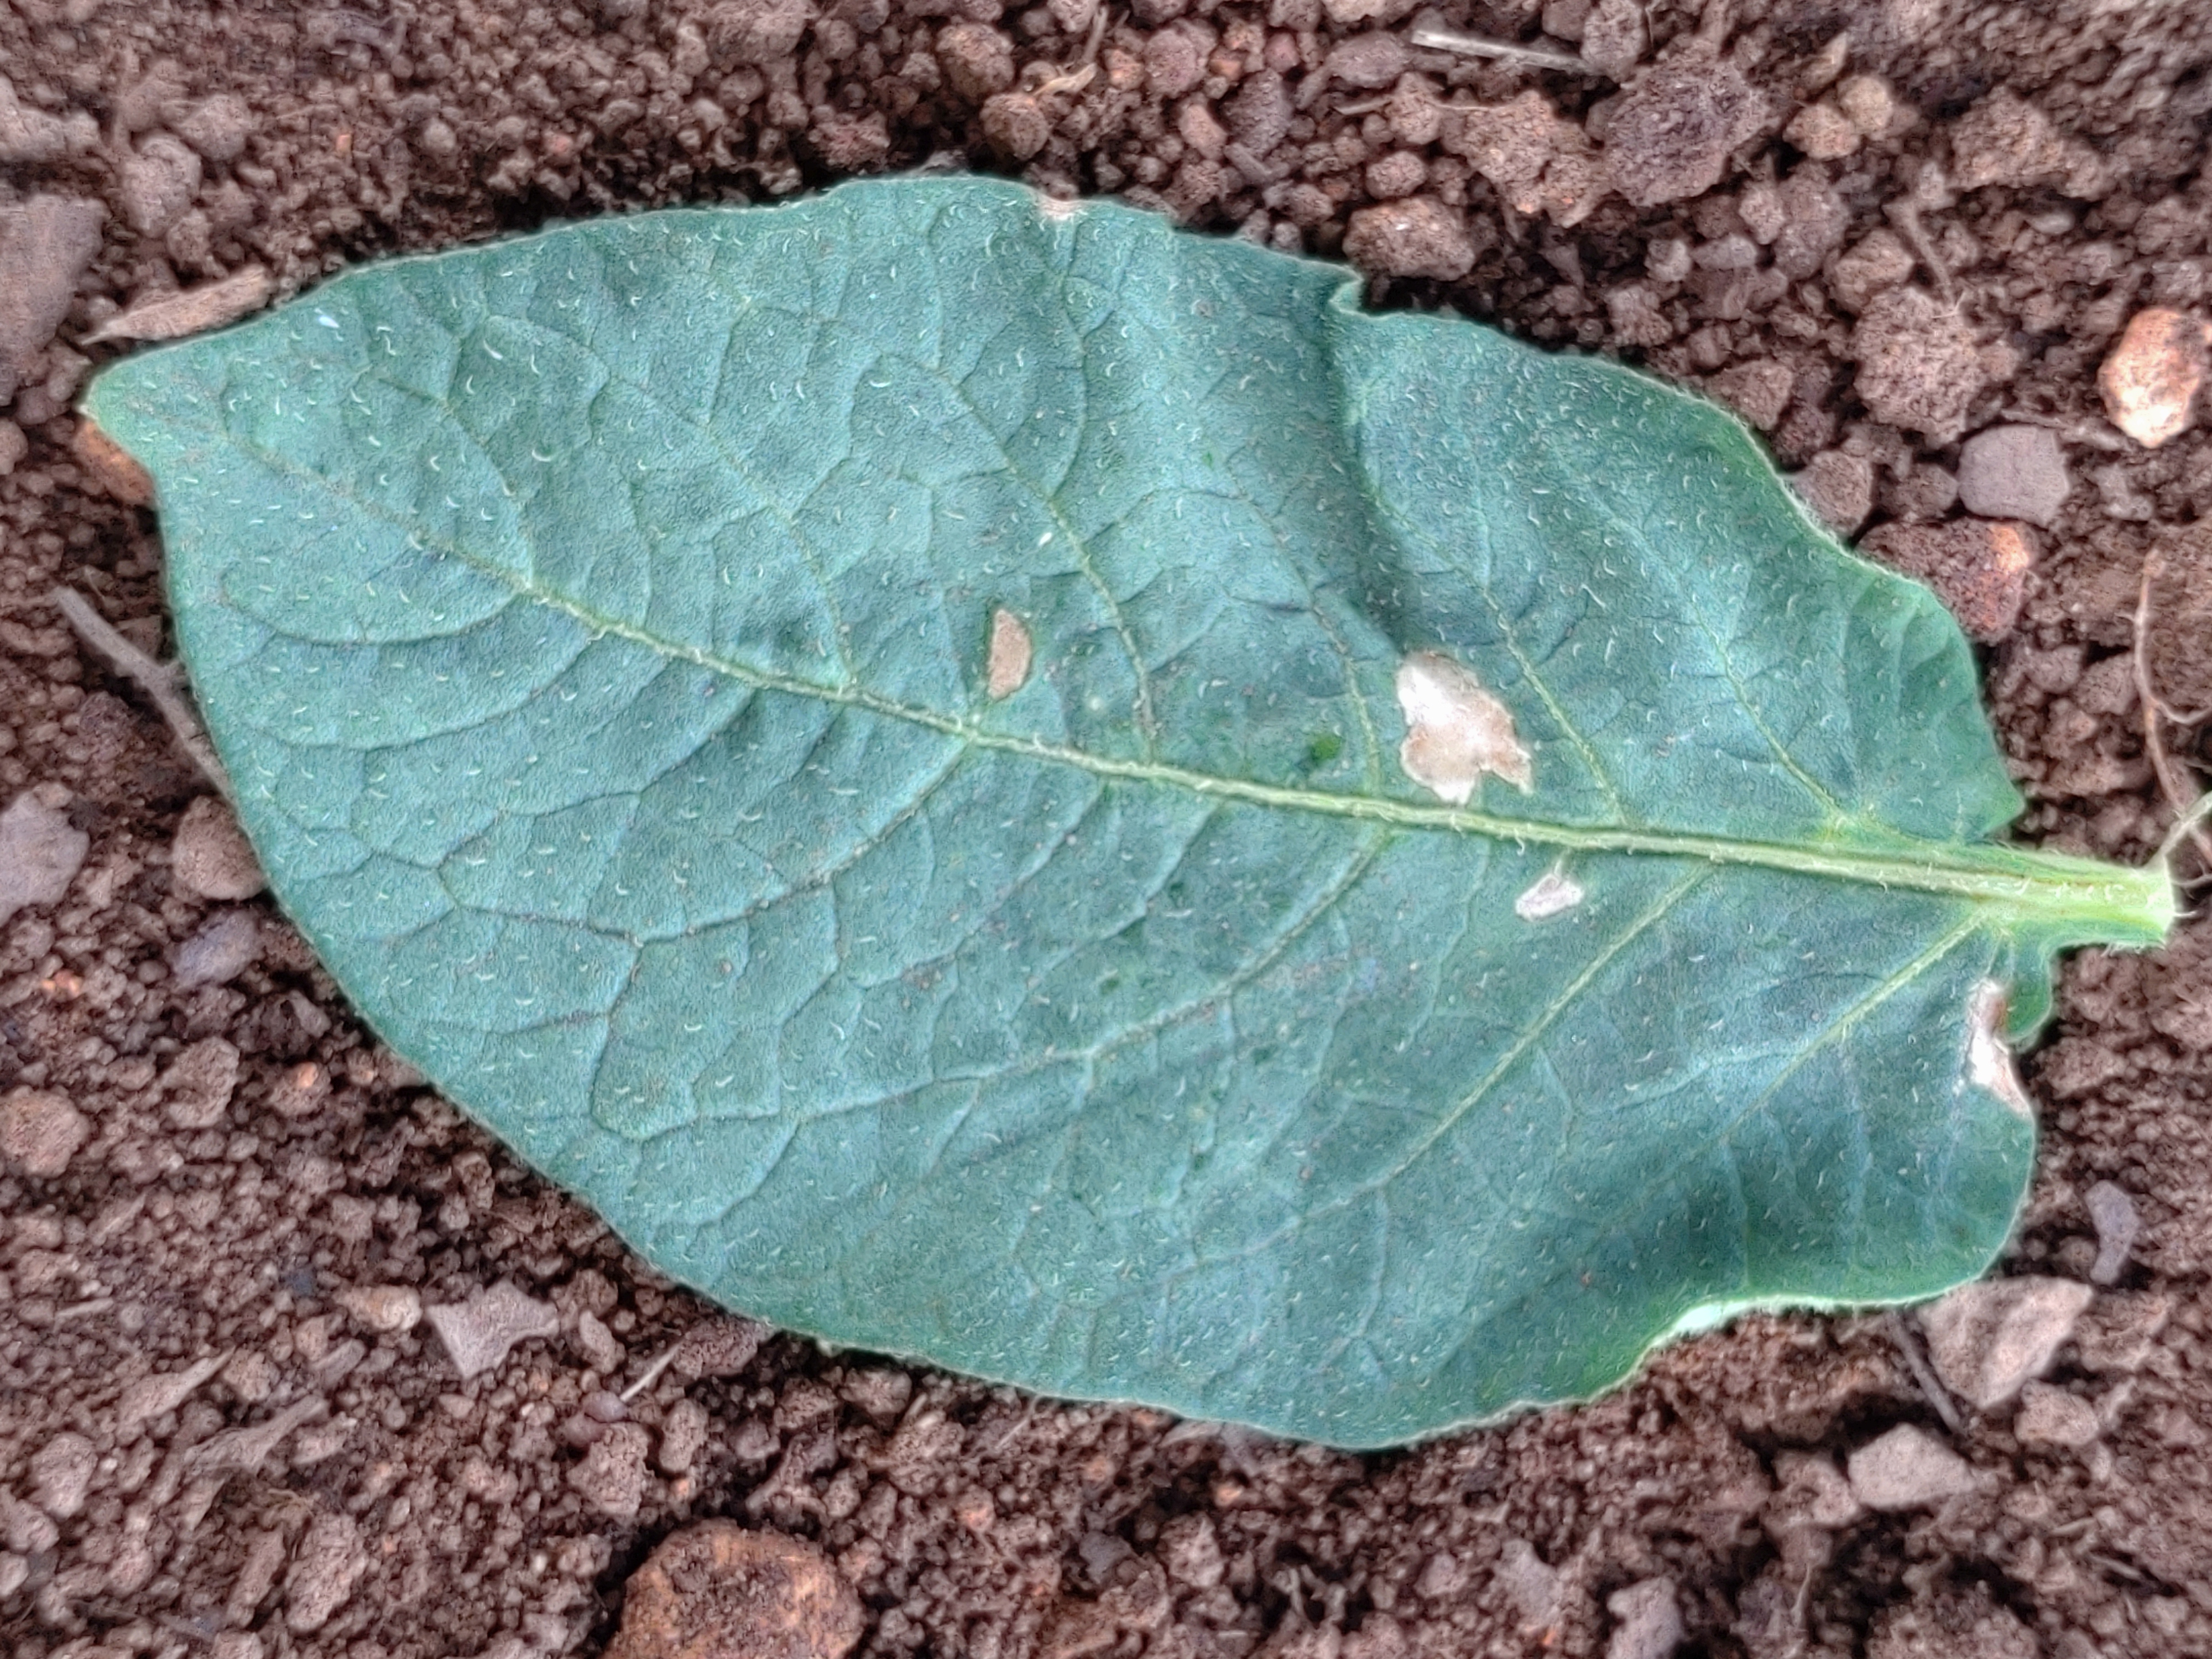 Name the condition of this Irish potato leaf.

early blight
